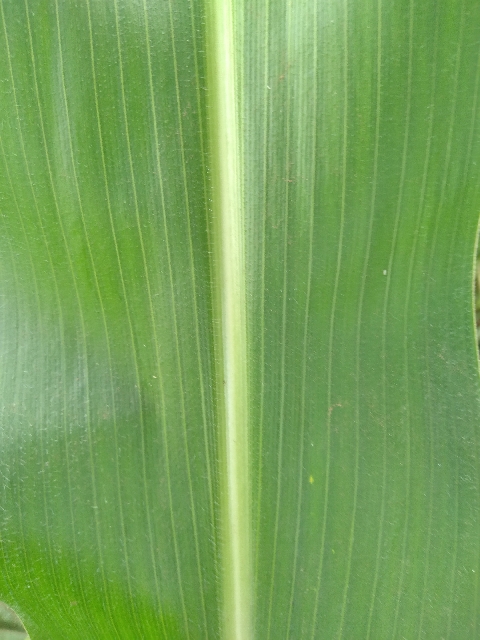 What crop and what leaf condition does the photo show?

maize, healthy
